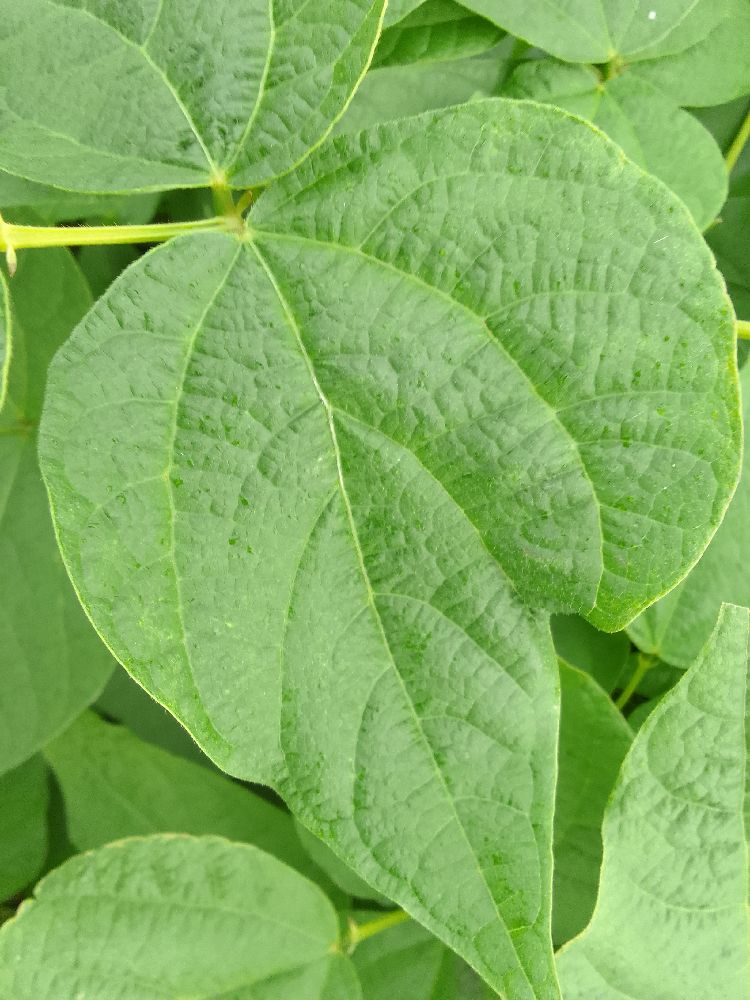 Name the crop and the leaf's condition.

common bean, healthy
